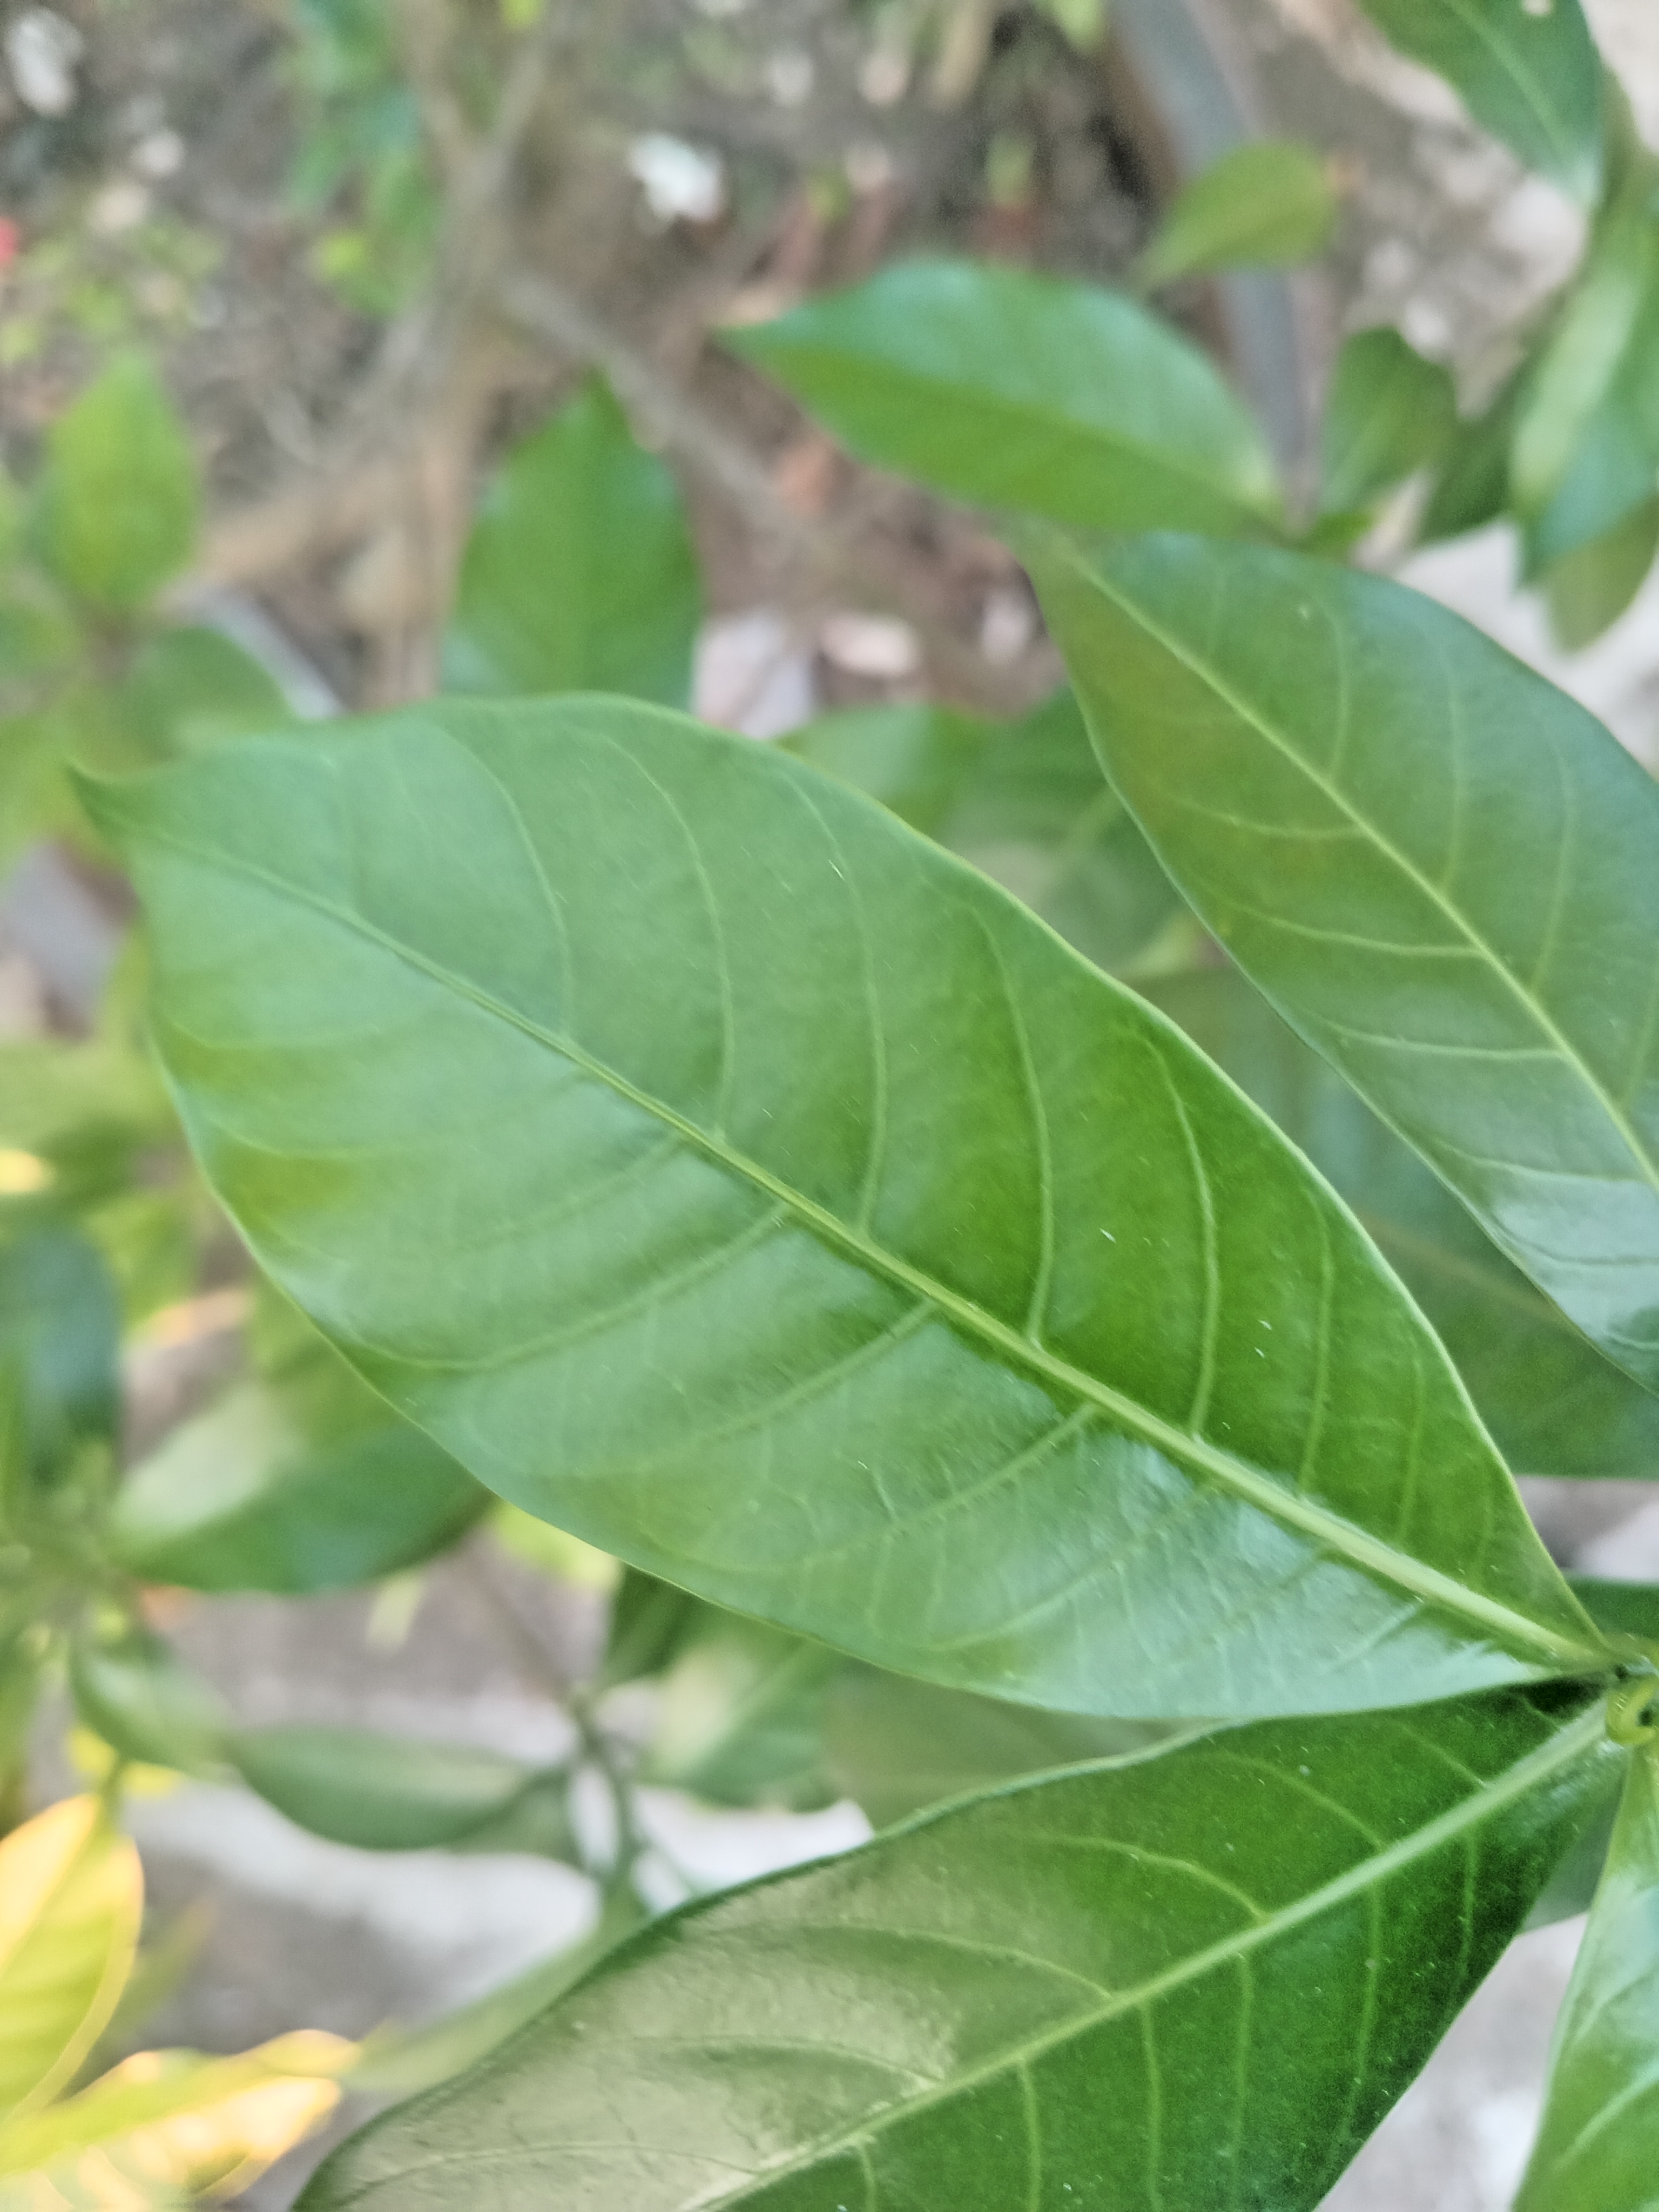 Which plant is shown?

togor
